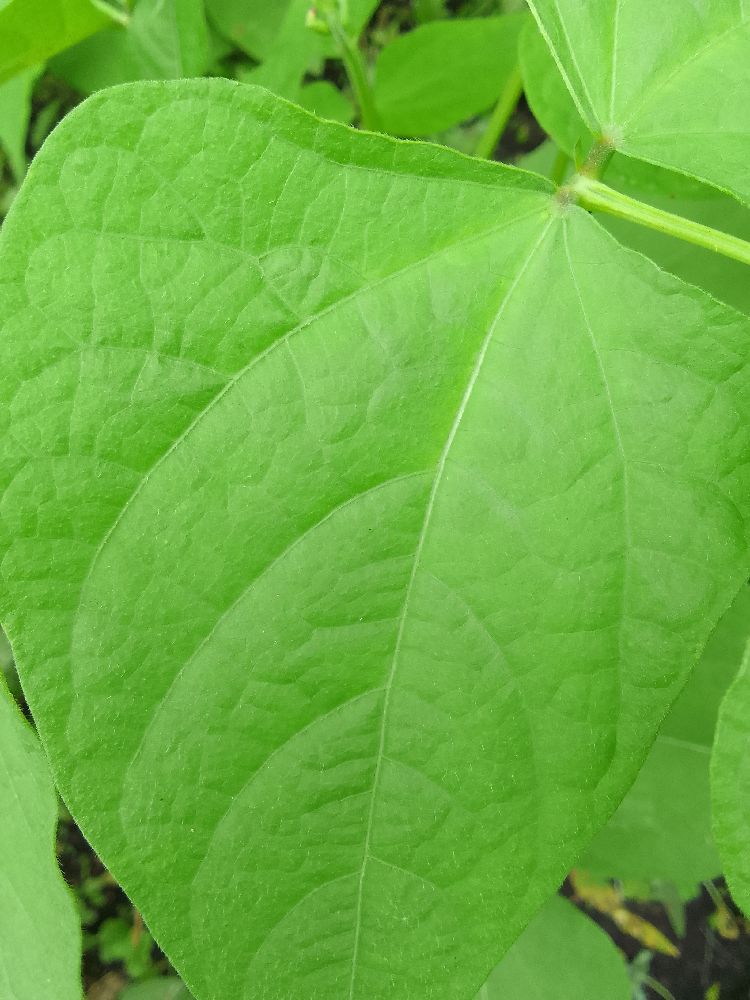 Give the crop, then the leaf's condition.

common bean, healthy
